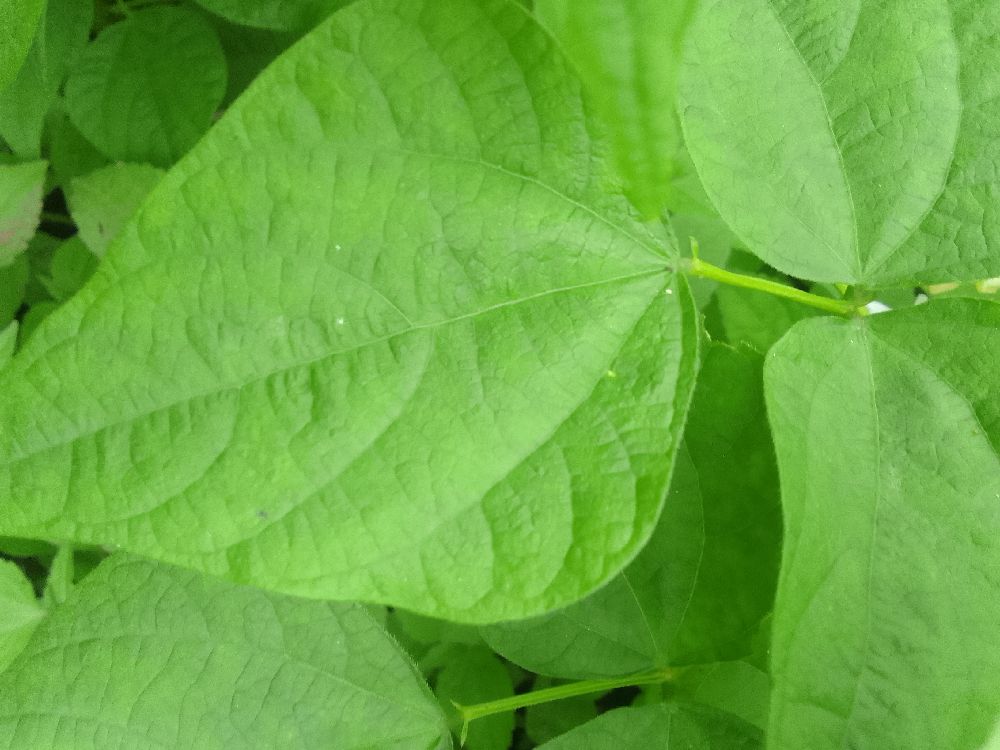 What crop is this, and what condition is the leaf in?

common bean, healthy
